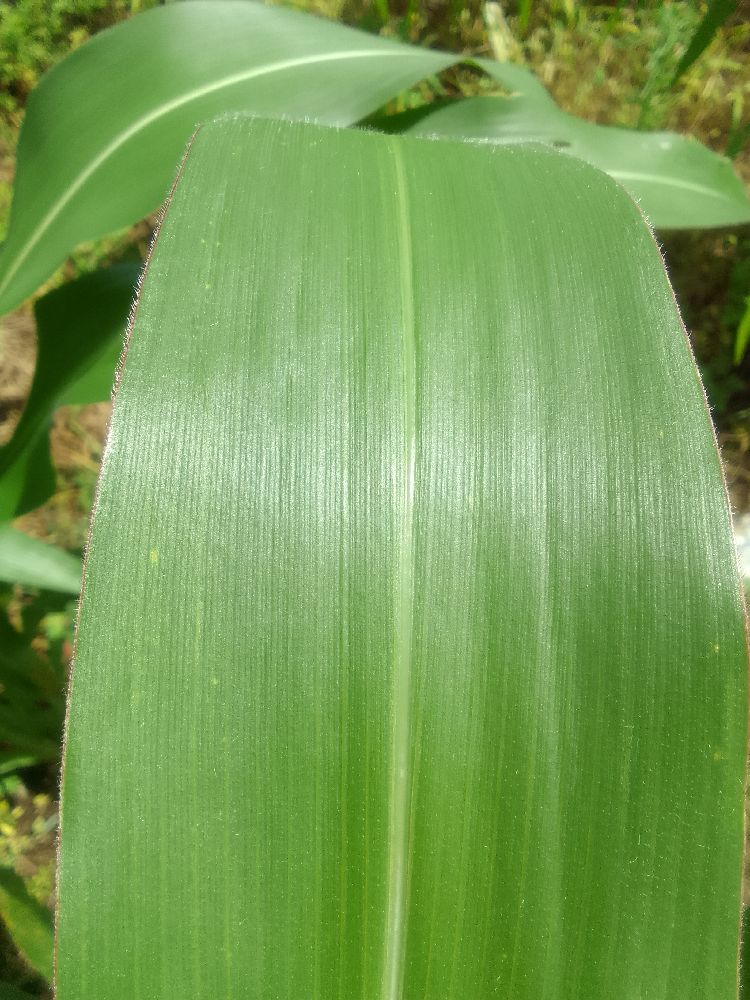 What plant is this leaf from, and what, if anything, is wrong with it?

maize, healthy
